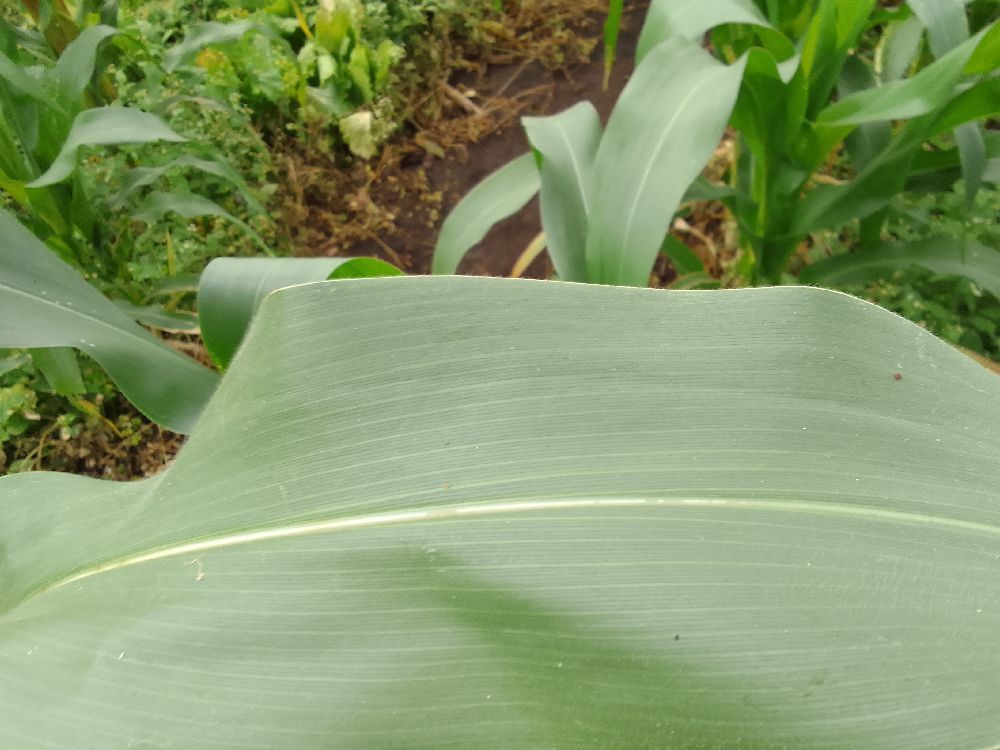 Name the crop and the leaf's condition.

maize, healthy
